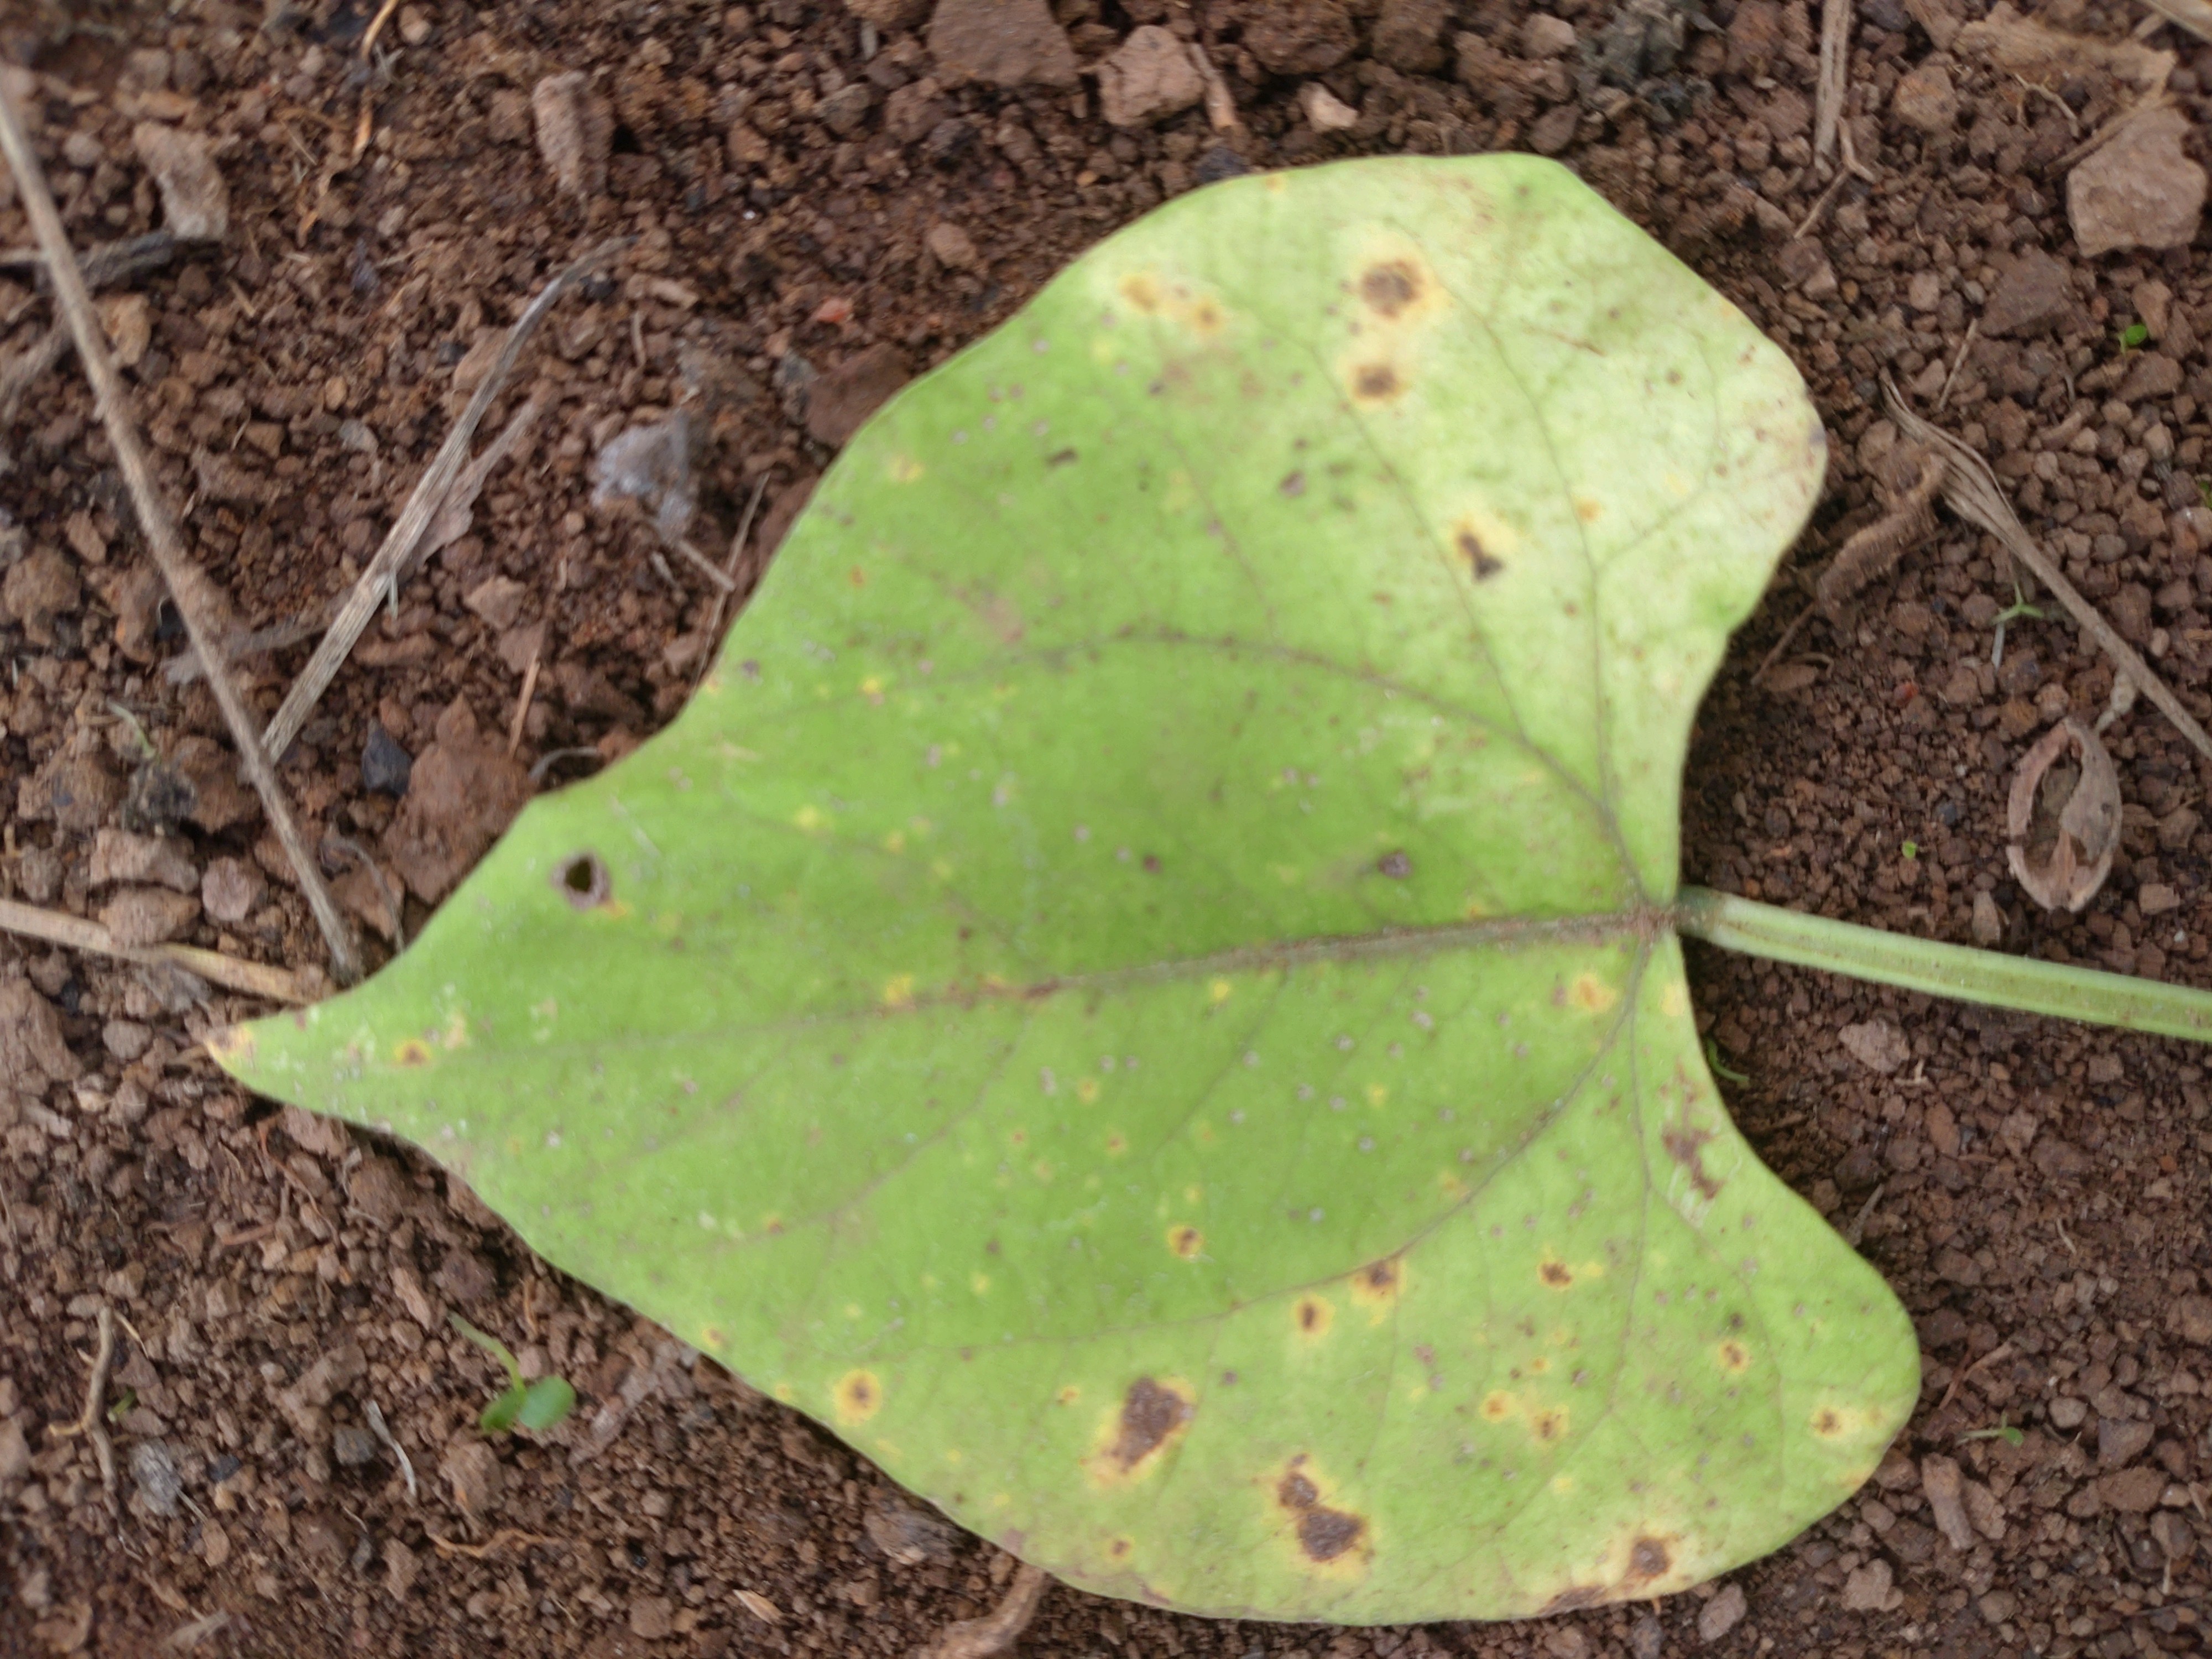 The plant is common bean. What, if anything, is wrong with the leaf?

rust
